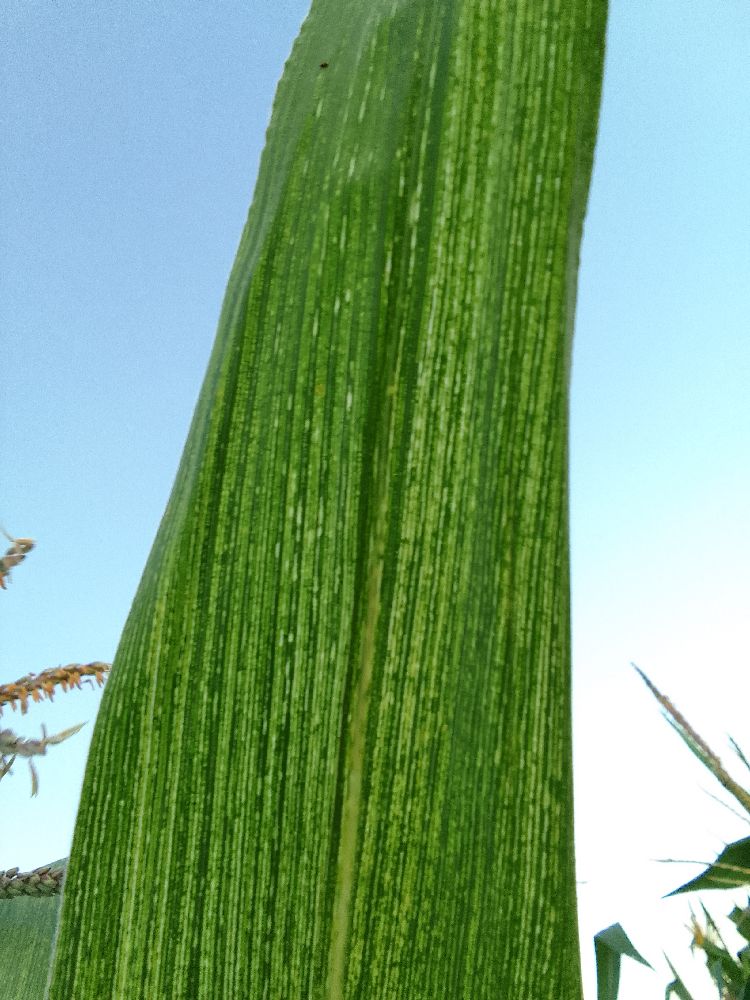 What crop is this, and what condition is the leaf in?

maize, maize streak virus
